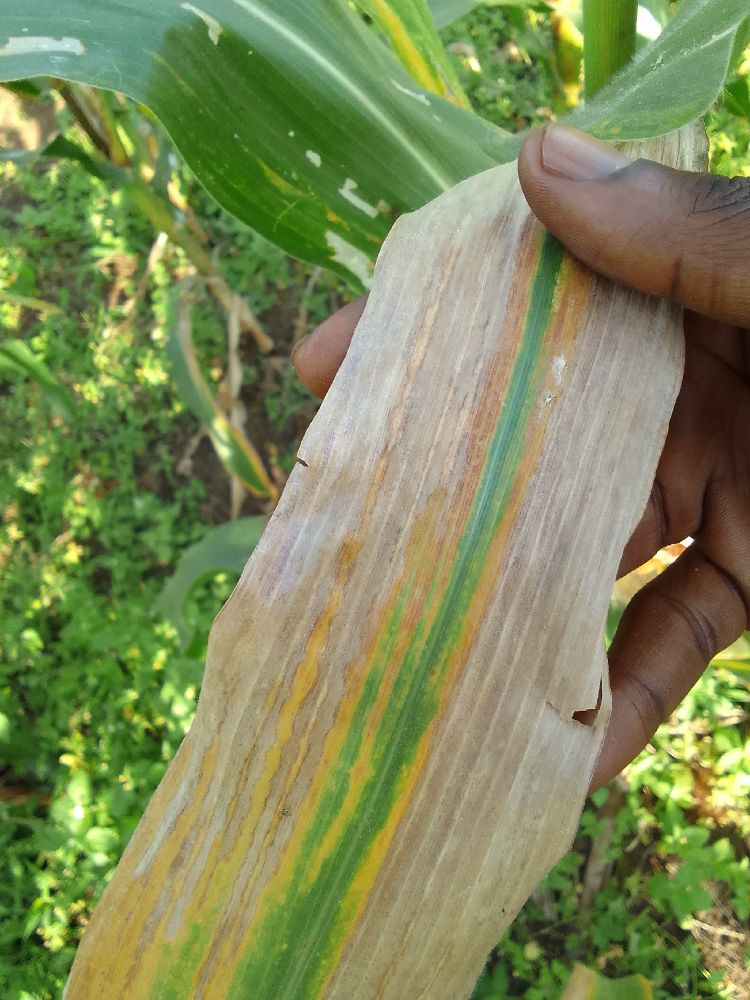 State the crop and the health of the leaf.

maize, maize lethal necrosis
